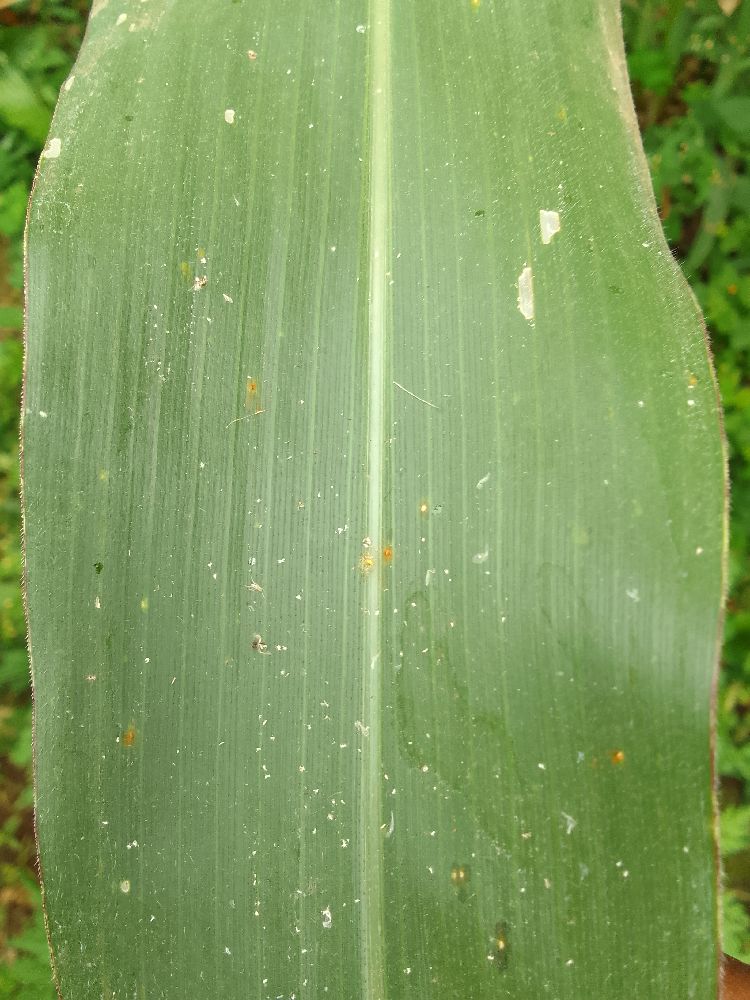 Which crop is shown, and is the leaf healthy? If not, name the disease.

maize, healthy
